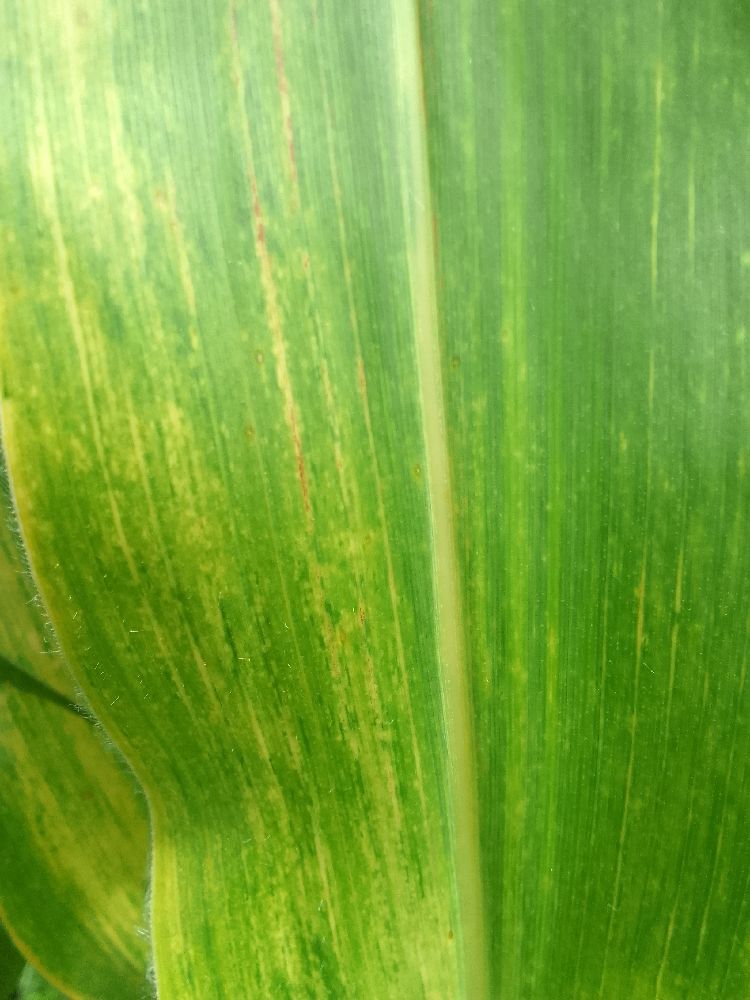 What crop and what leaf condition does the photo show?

maize, maize lethal necrosis
